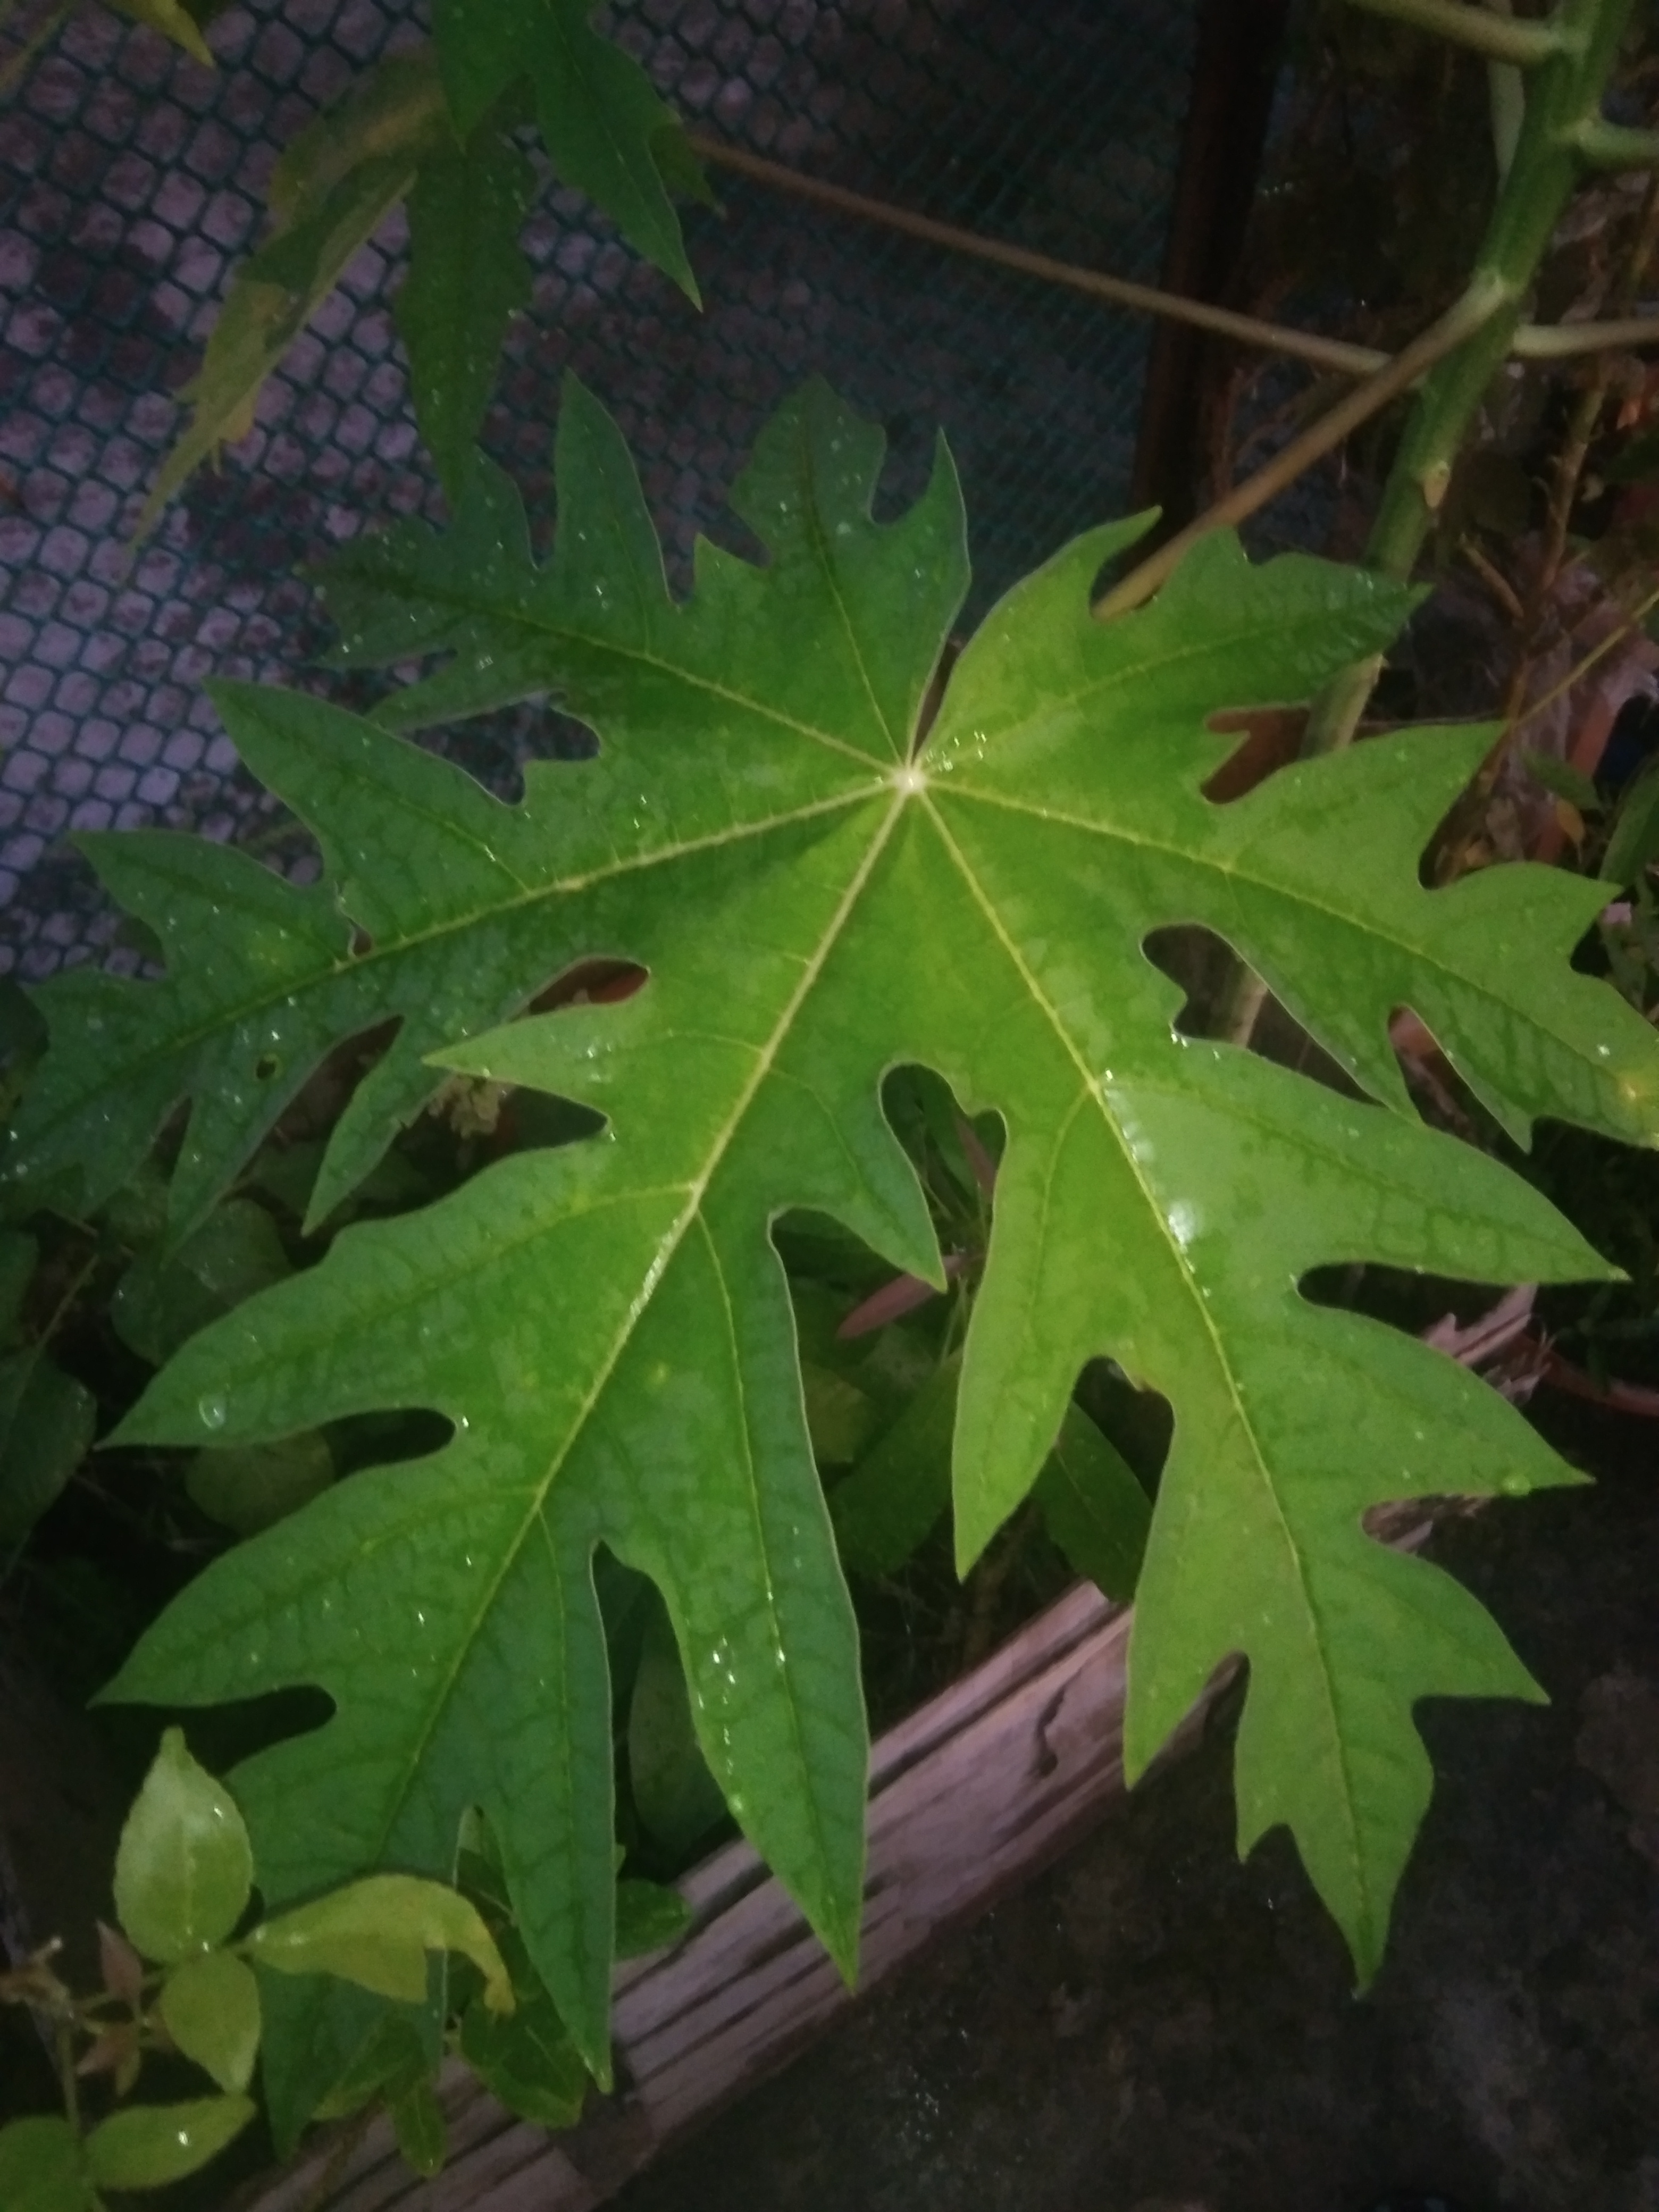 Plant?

papaya
